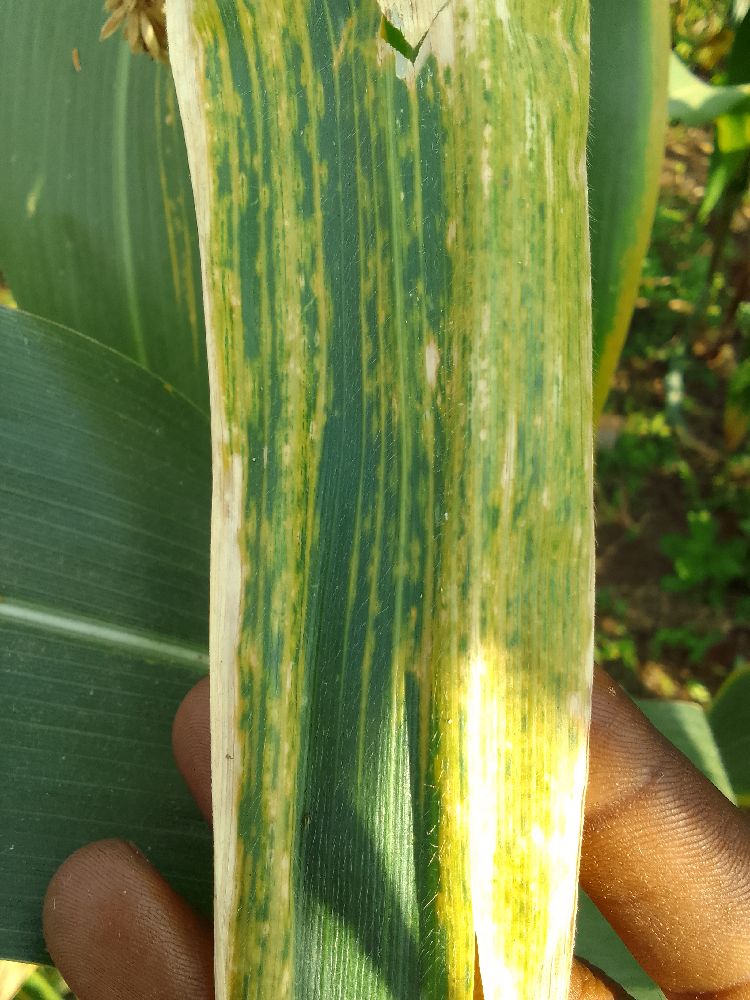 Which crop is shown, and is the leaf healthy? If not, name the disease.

maize, maize lethal necrosis
